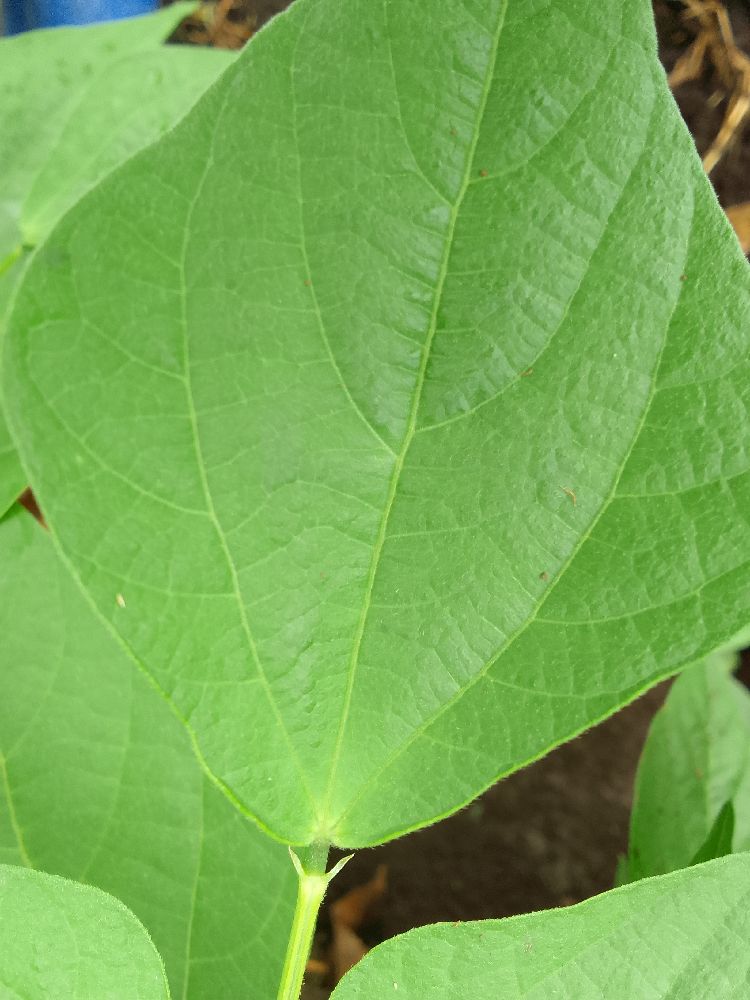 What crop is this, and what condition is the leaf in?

common bean, healthy
